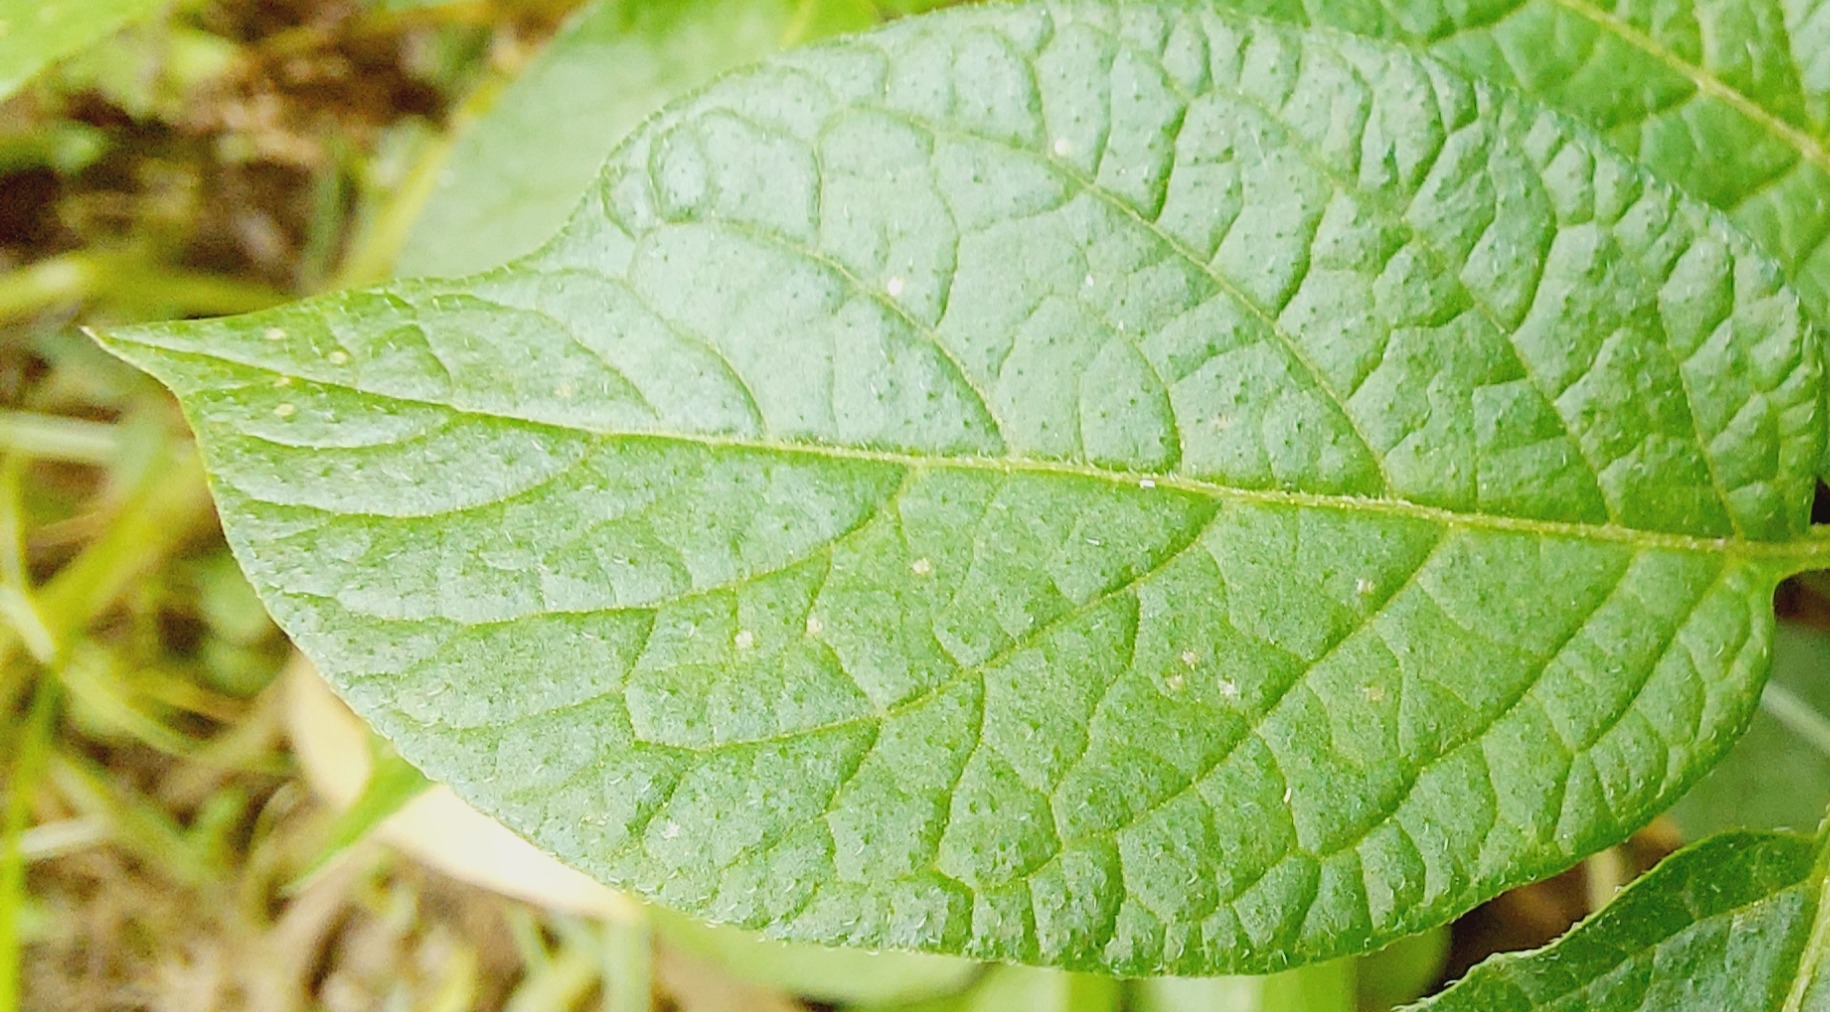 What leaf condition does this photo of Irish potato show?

healthy
